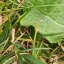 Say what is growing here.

structured weed
